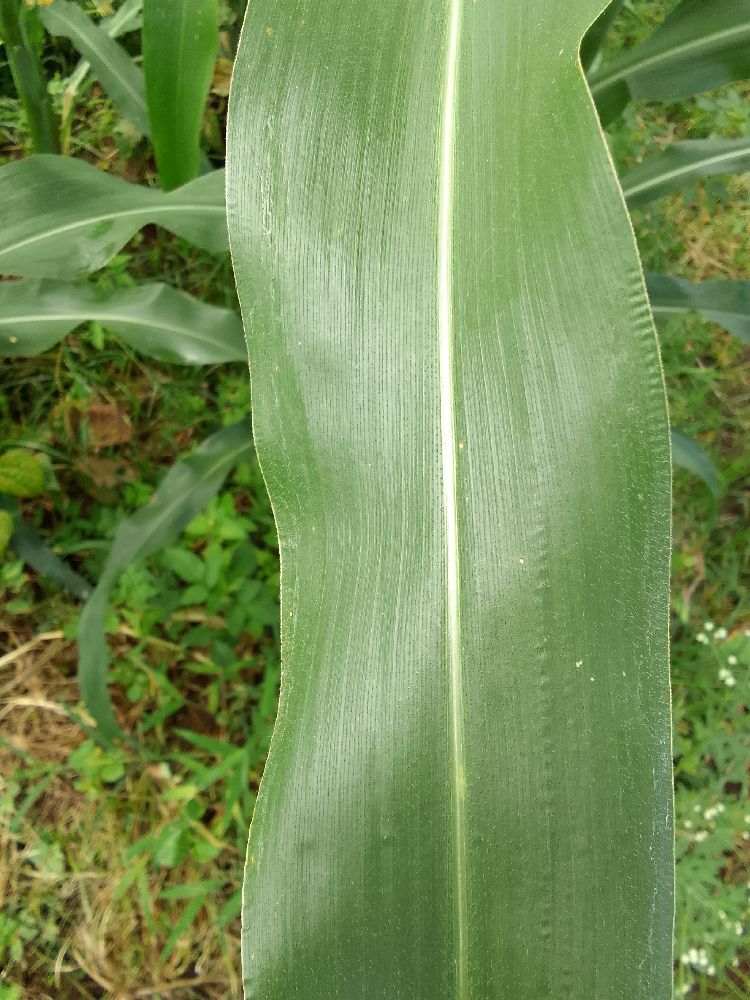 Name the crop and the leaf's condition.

maize, healthy
